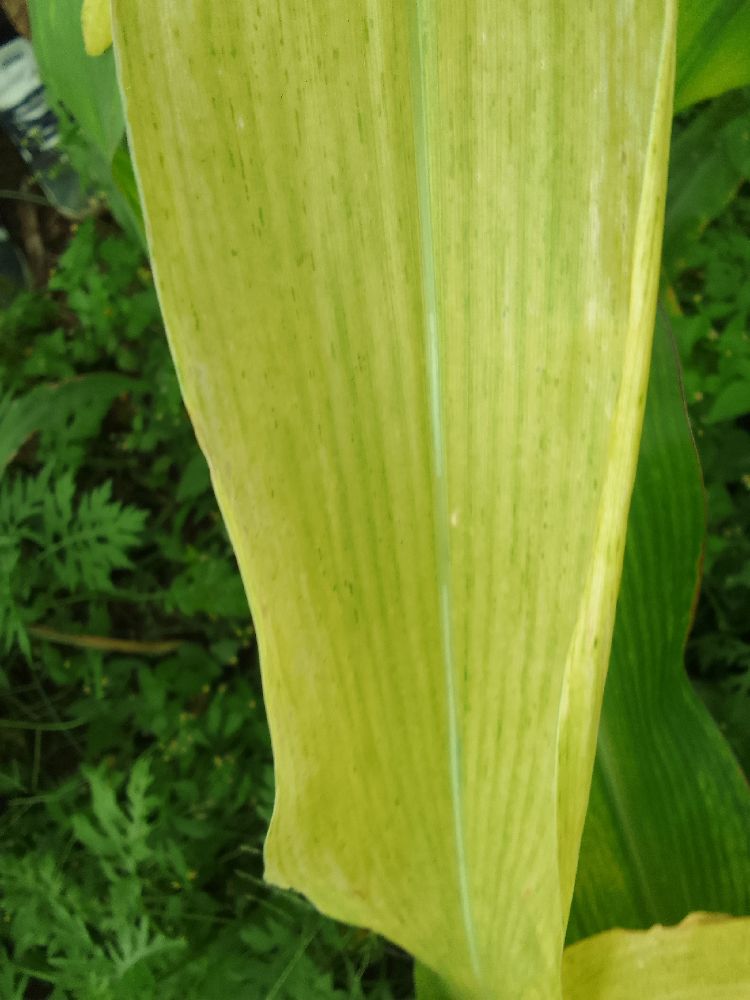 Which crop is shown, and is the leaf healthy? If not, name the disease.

maize, maize lethal necrosis
